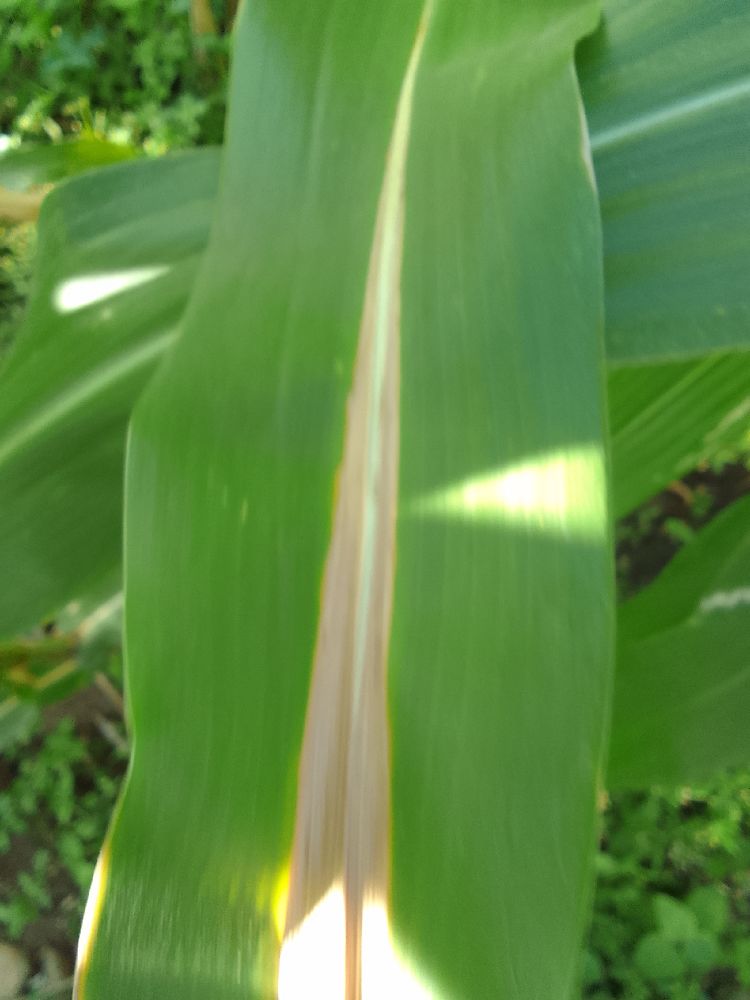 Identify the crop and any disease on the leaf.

maize, maize lethal necrosis
